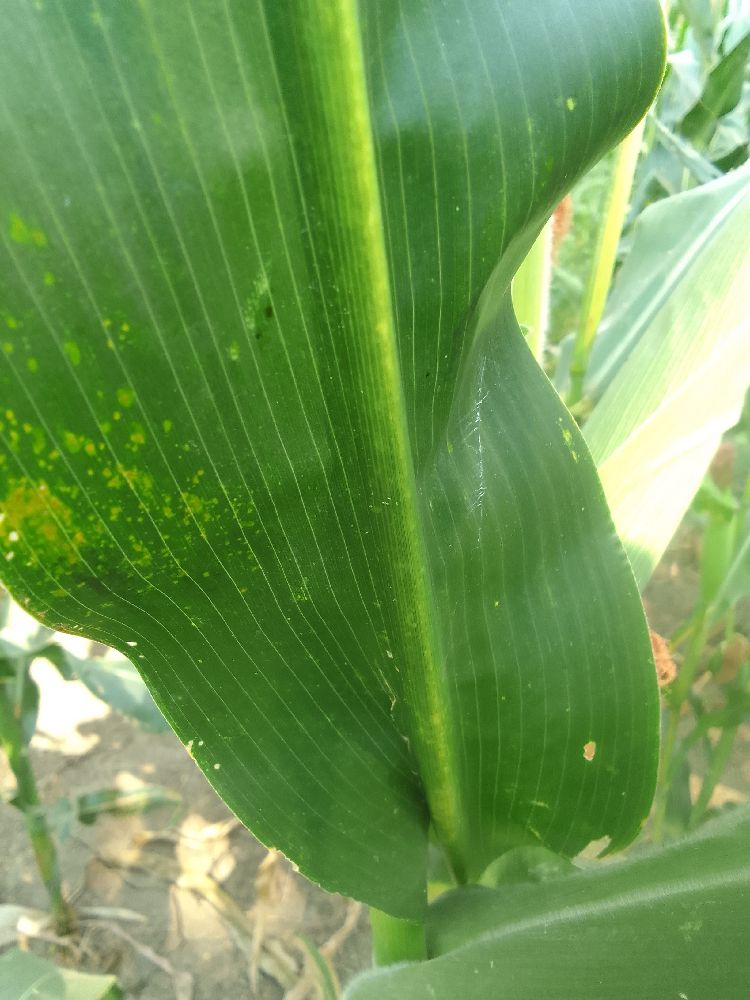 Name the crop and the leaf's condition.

maize, healthy
